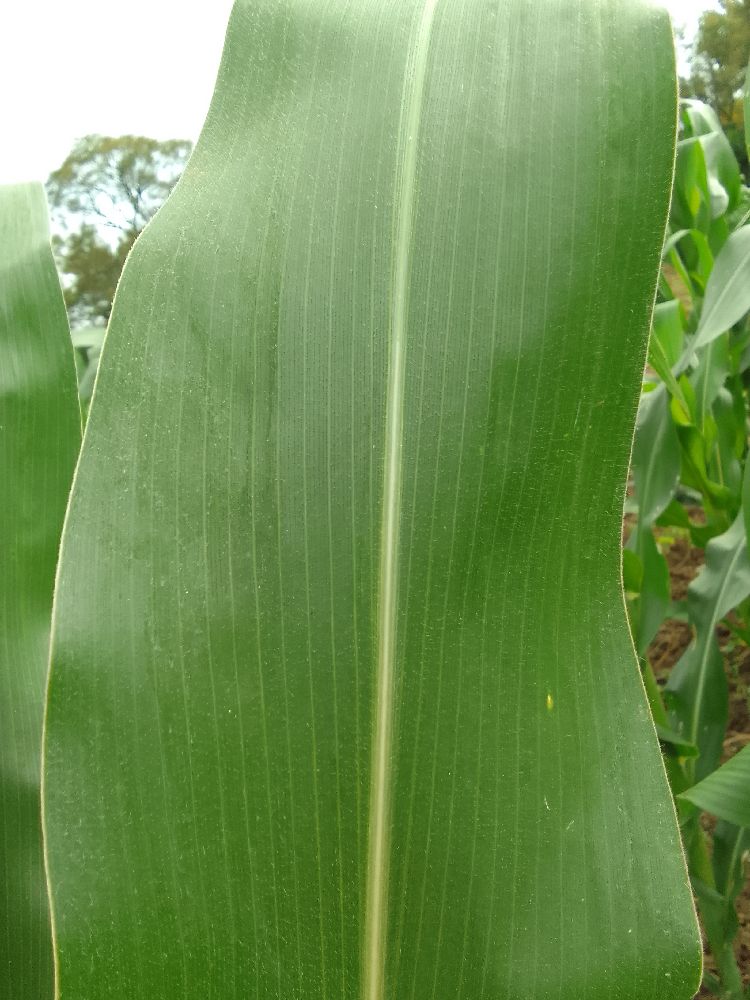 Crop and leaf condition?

maize, healthy
